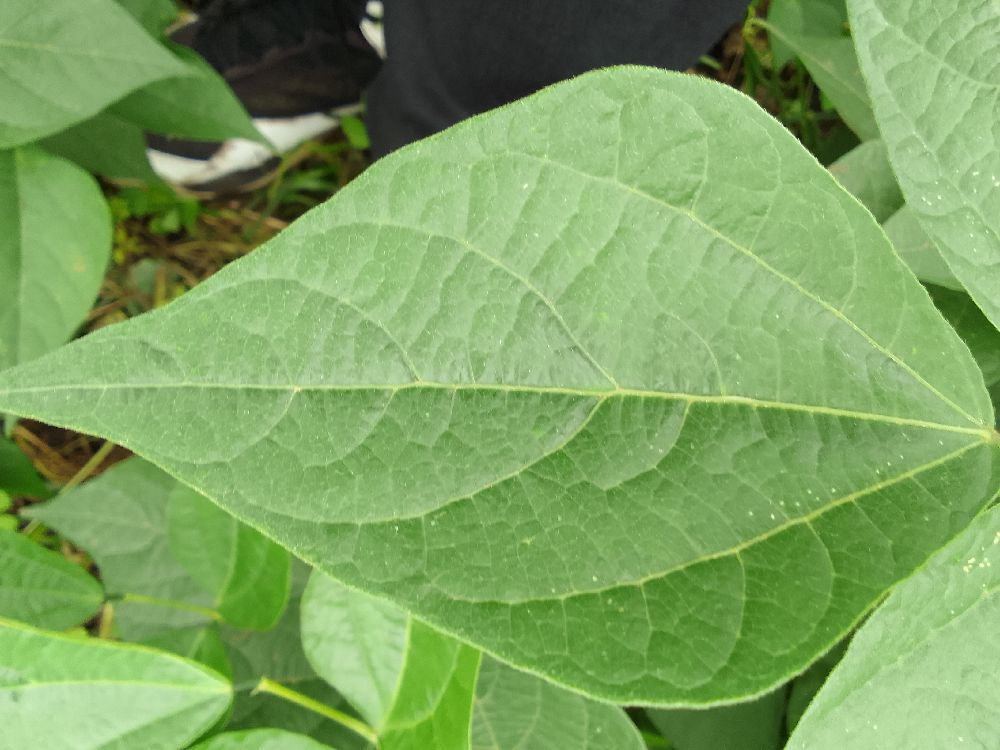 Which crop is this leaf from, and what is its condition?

common bean, healthy
